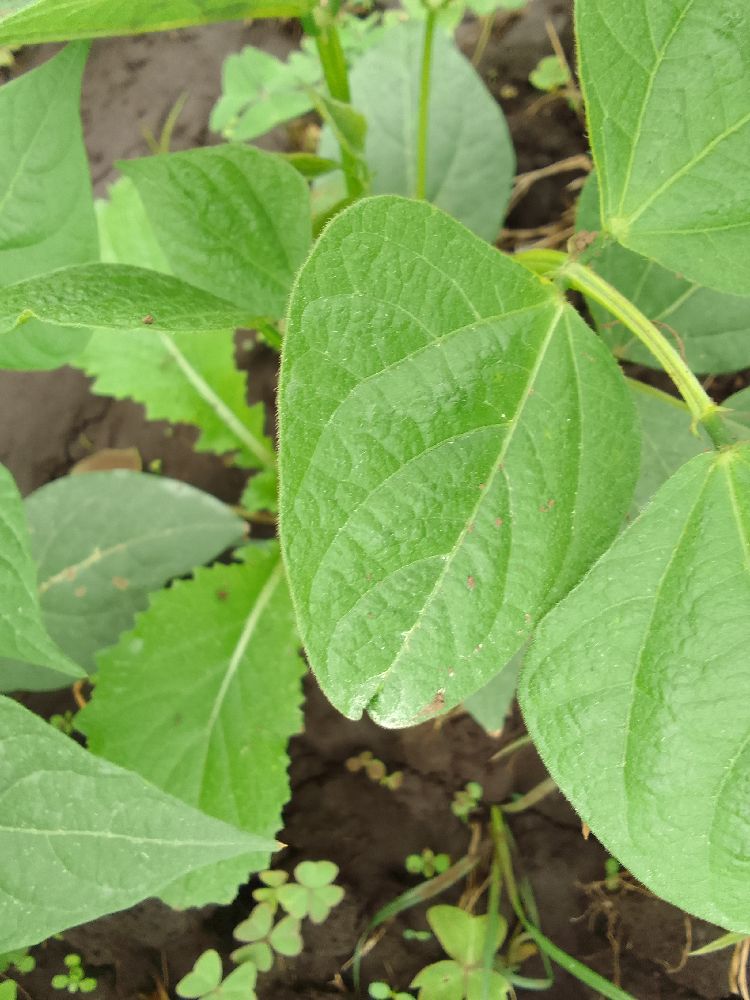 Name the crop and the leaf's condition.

common bean, healthy
